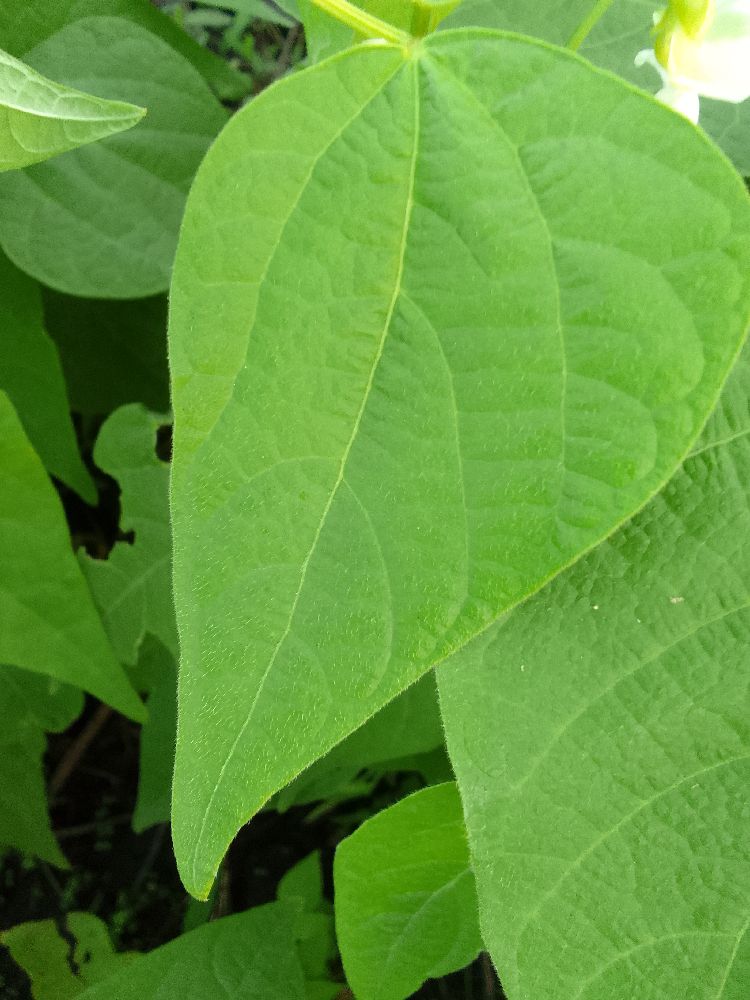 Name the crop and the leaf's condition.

common bean, healthy
